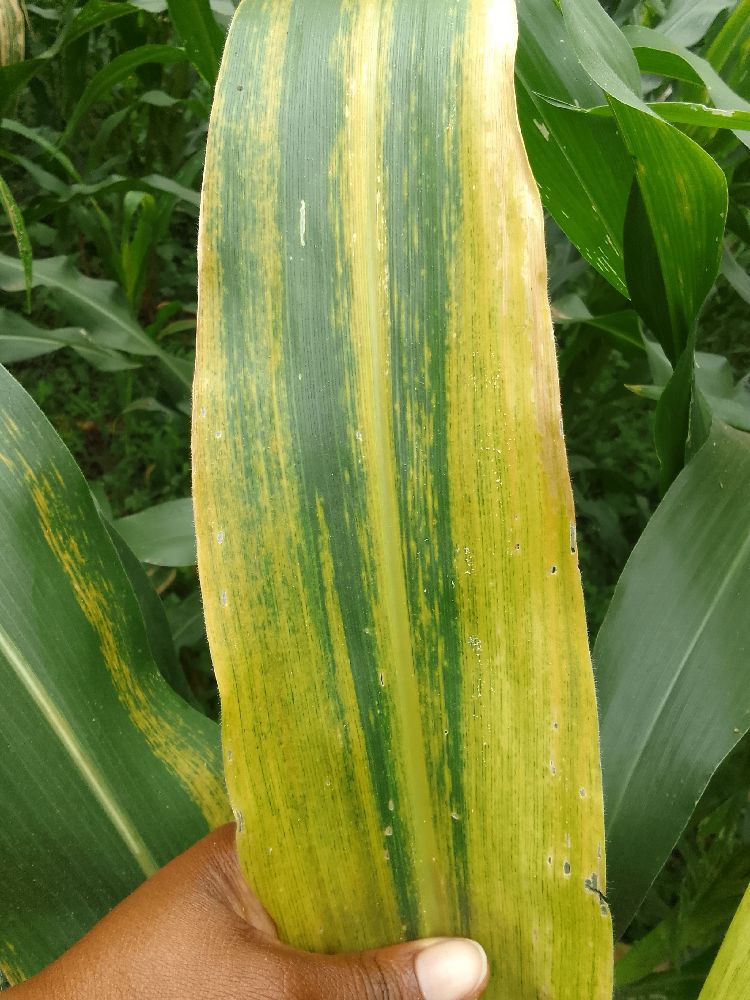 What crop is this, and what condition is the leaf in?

maize, maize lethal necrosis
